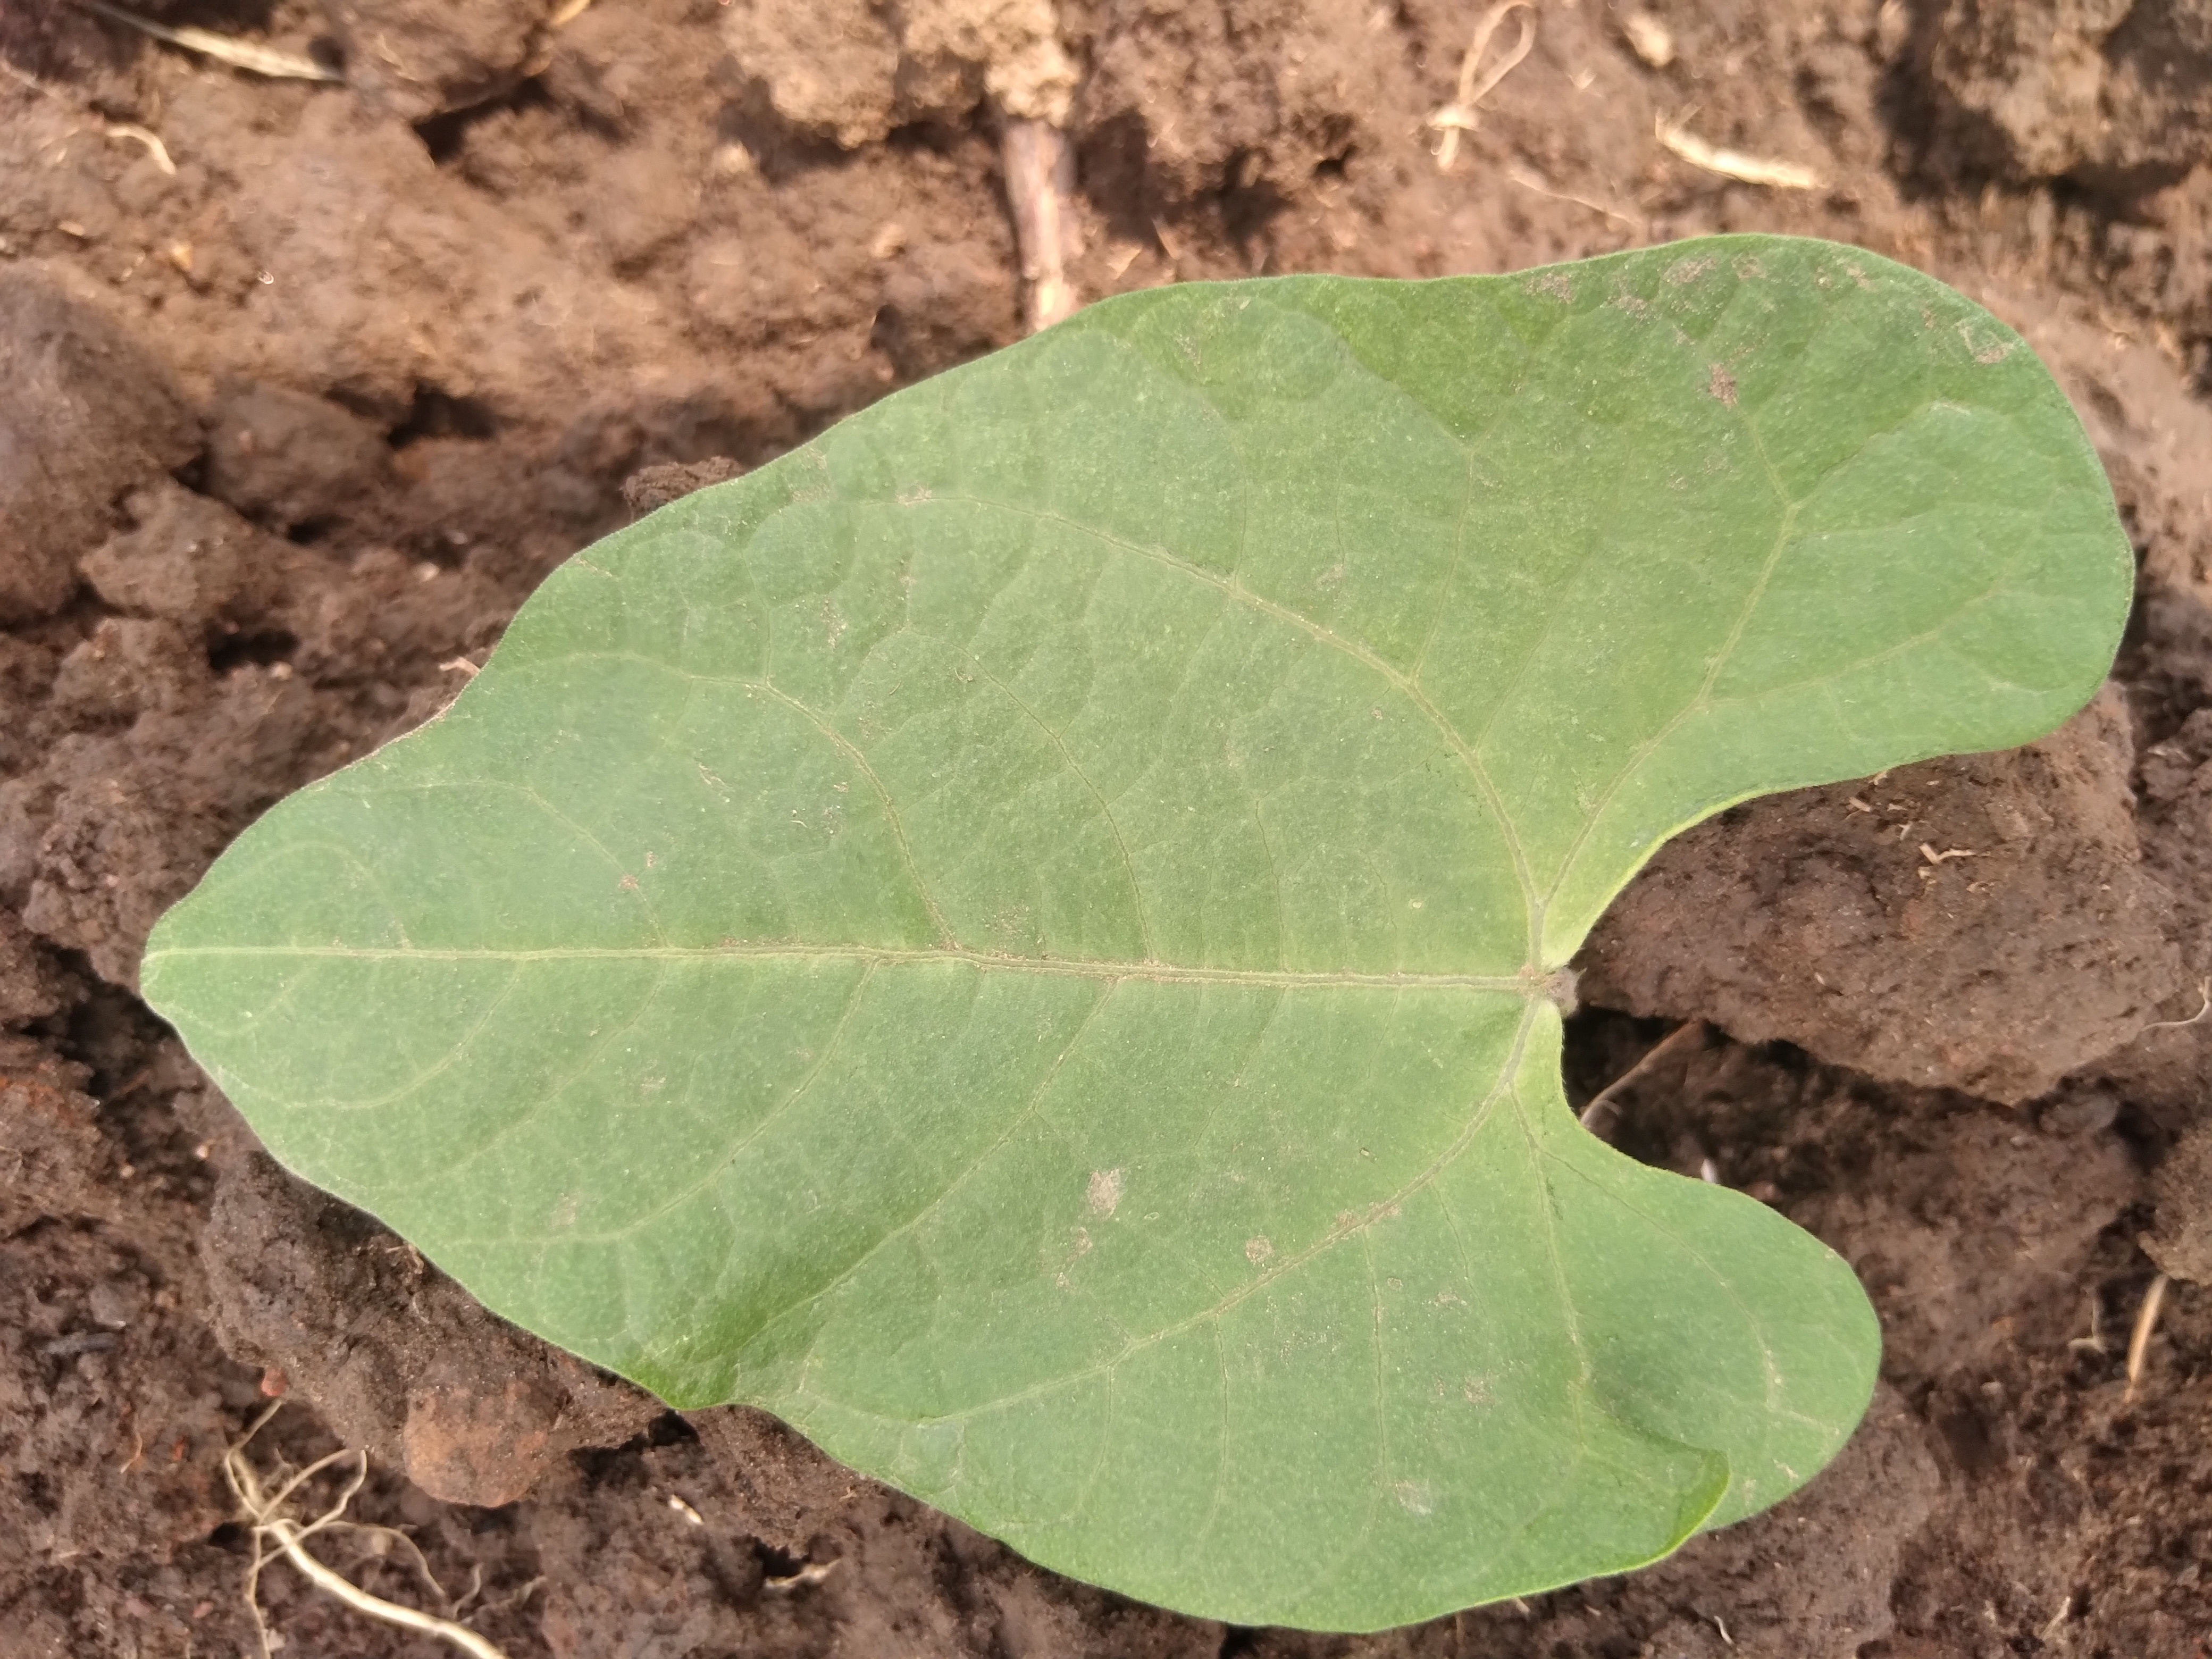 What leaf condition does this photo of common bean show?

healthy
